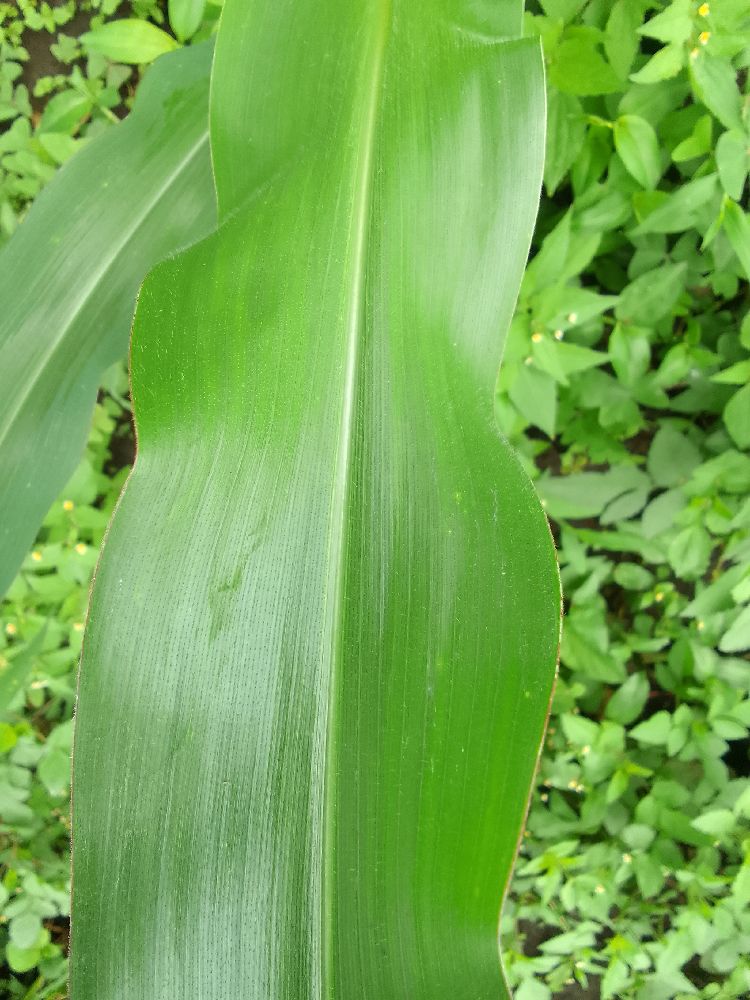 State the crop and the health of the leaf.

maize, healthy
